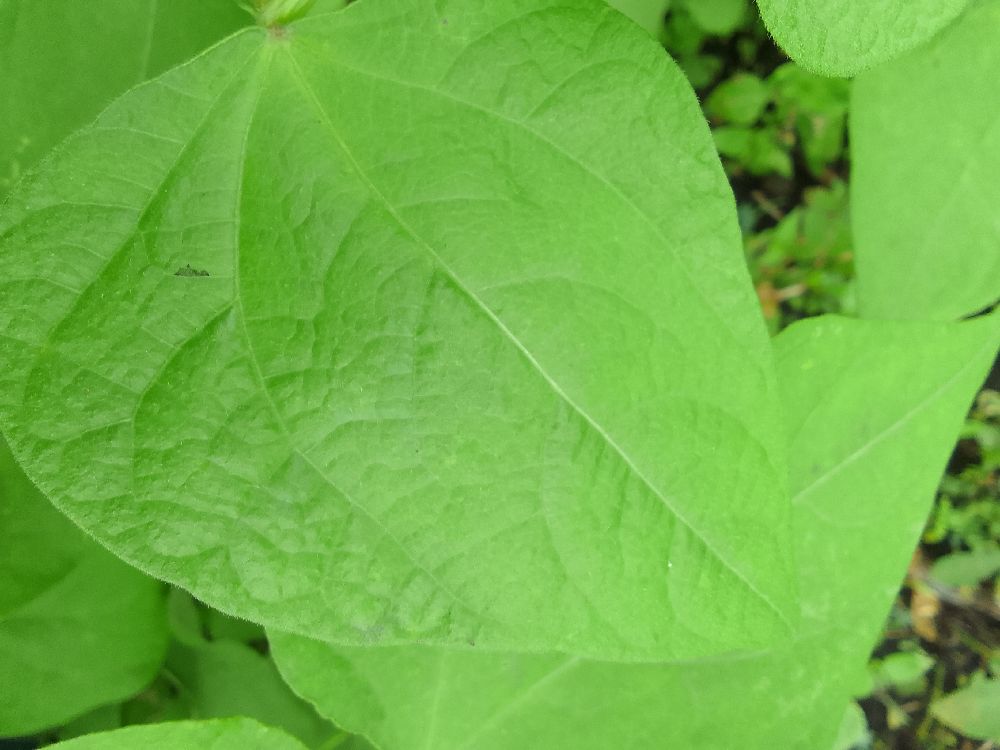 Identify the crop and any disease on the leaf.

common bean, healthy
